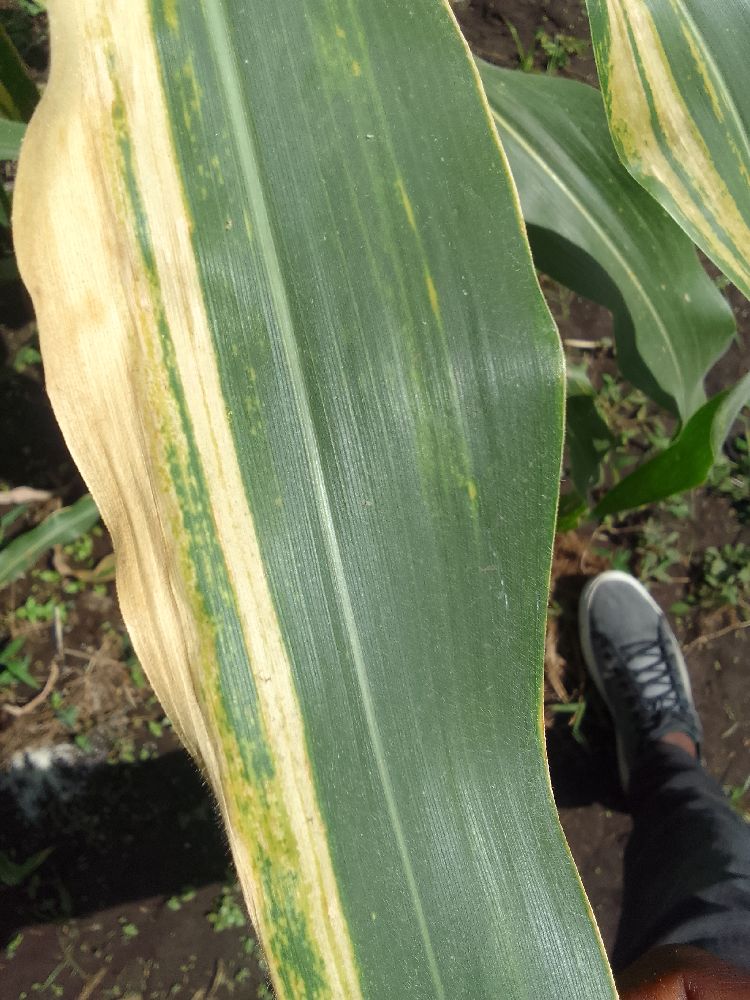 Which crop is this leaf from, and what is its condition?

maize, maize lethal necrosis
